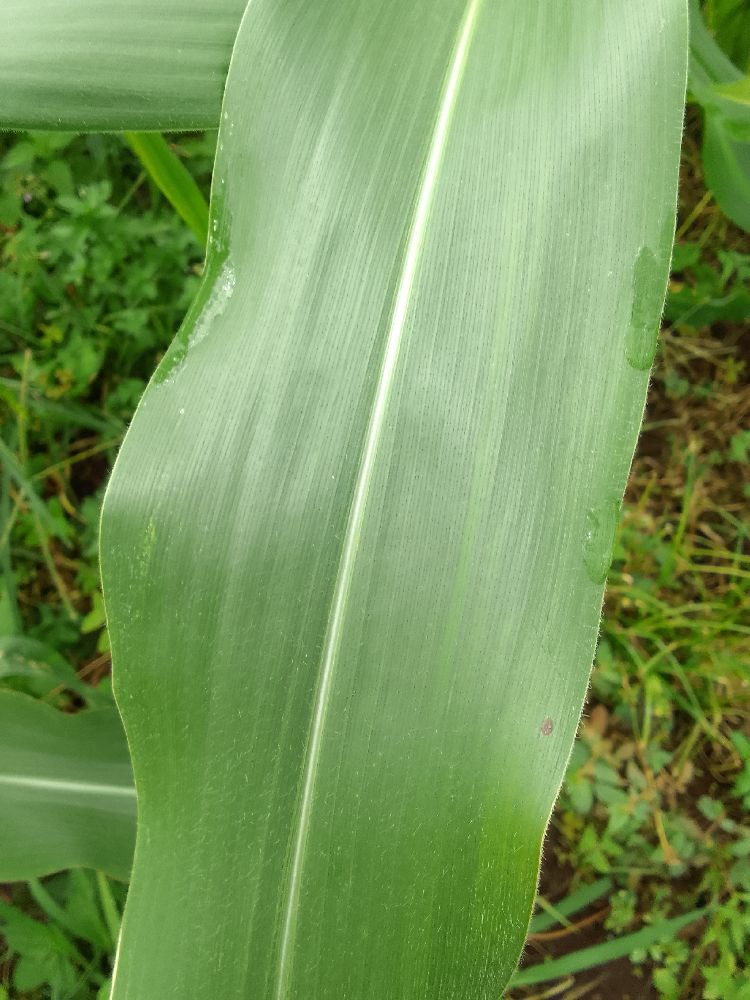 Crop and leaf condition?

maize, healthy
